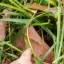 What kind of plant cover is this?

grass
